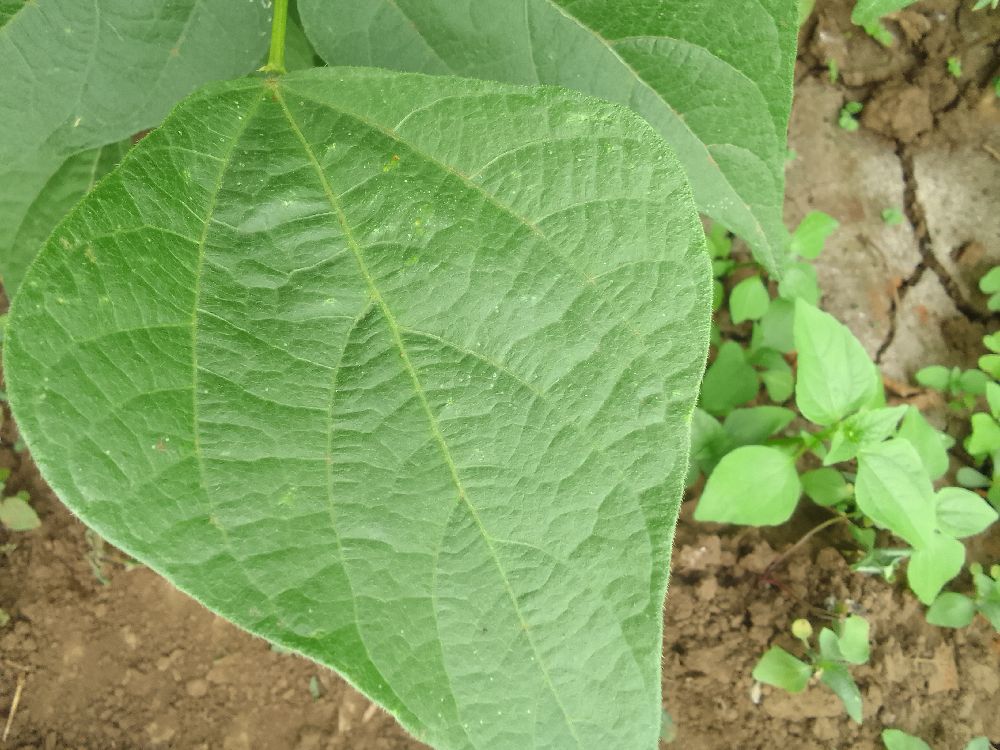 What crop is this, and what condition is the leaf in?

common bean, healthy
